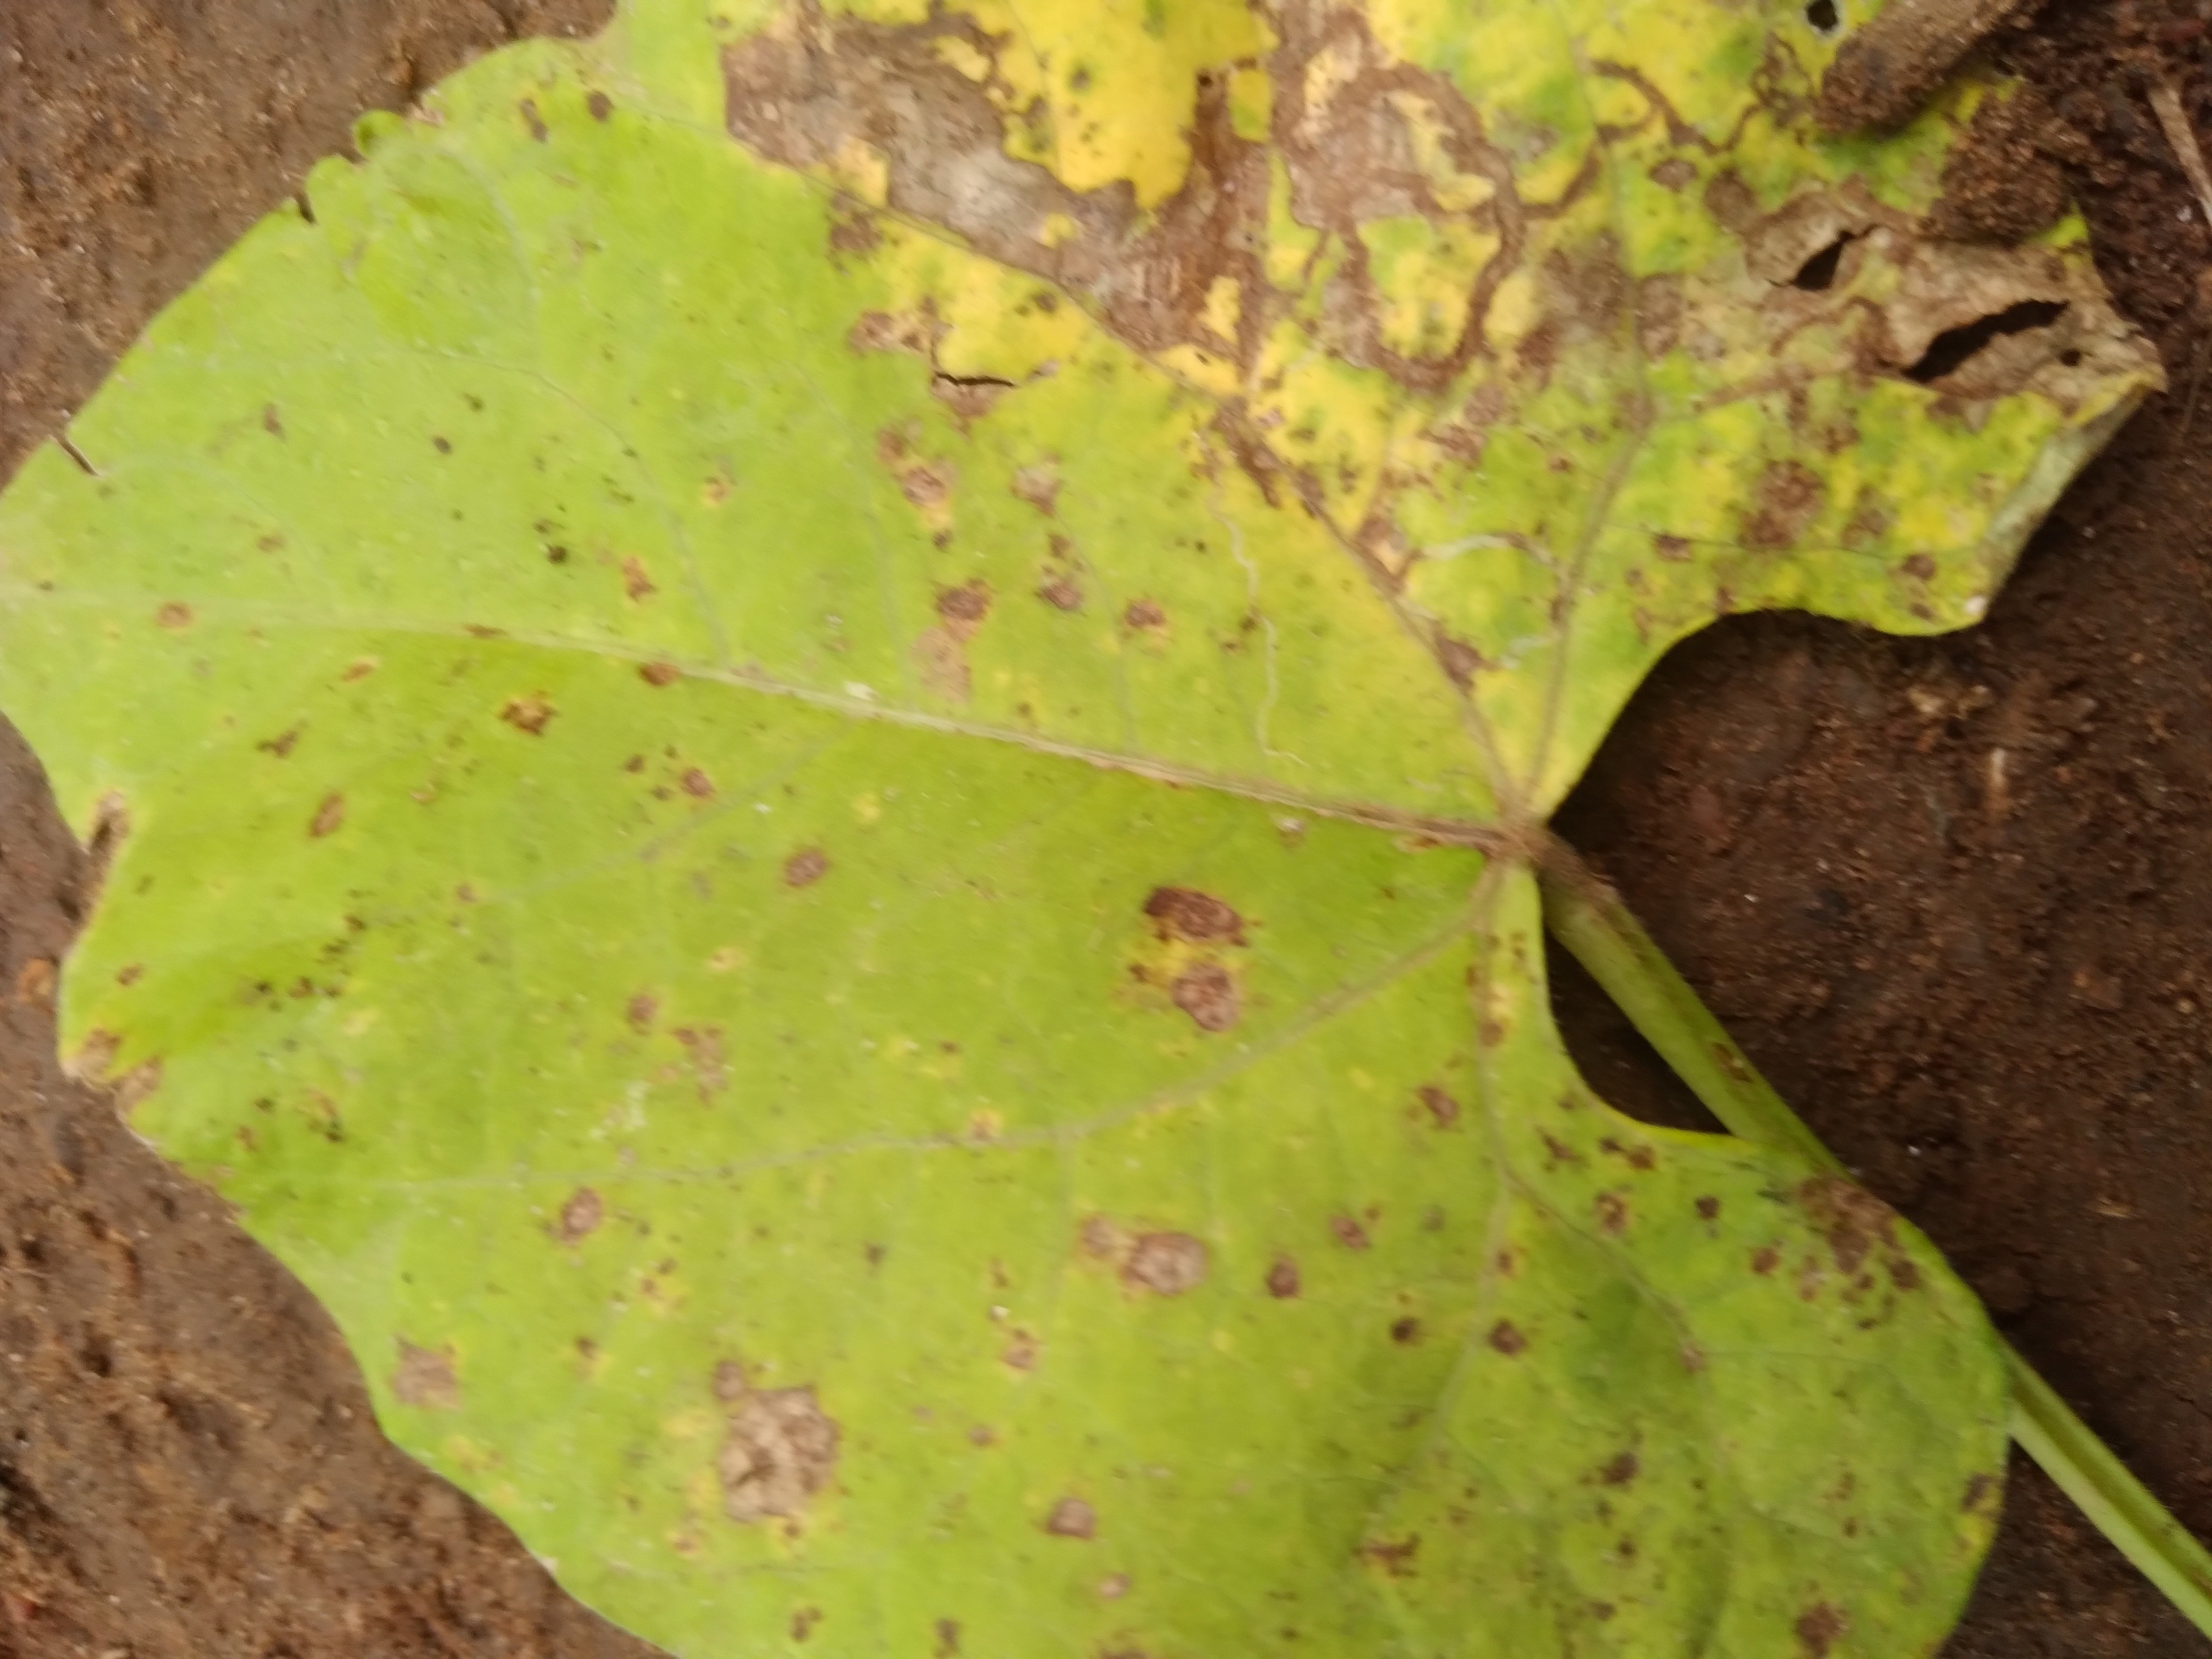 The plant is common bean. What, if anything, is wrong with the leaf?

rust
